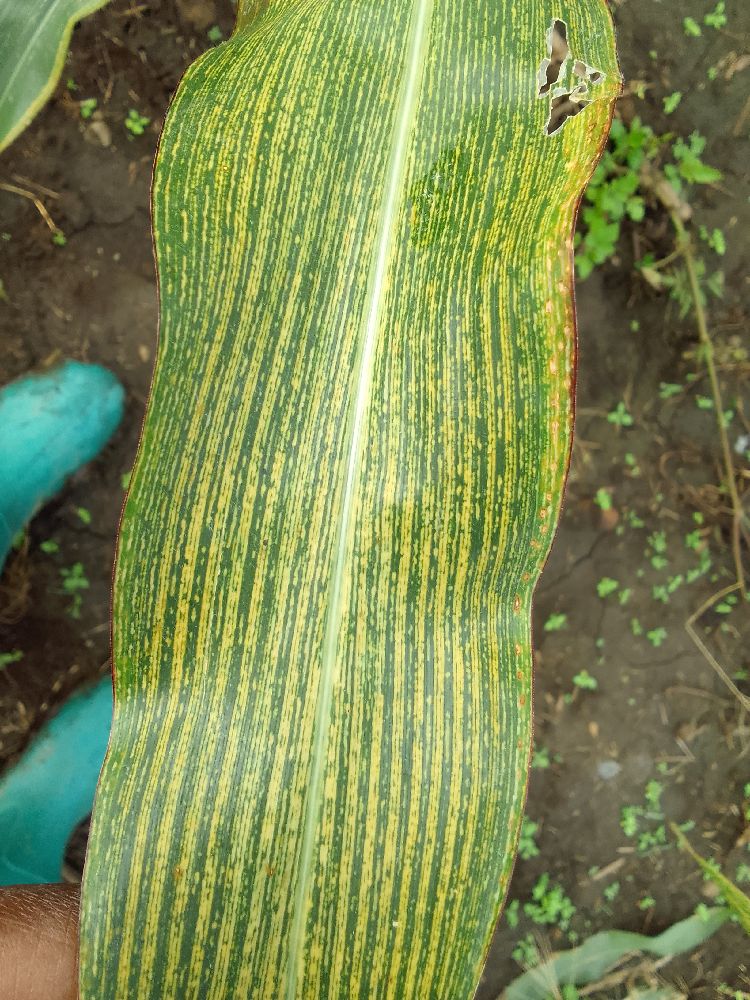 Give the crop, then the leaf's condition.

maize, maize streak virus
